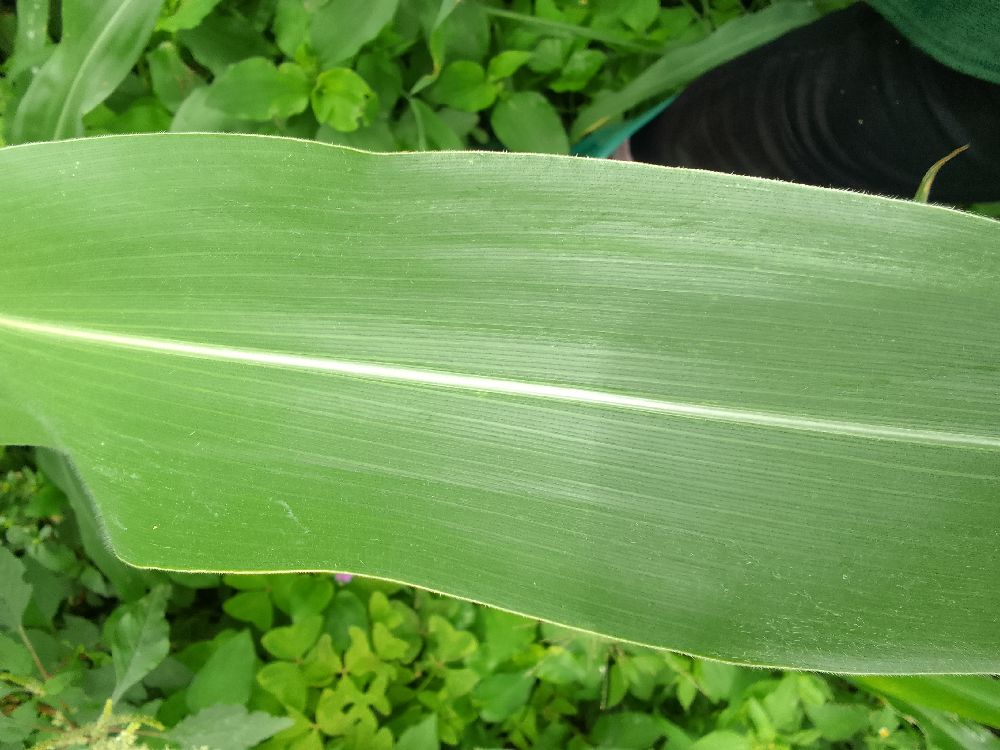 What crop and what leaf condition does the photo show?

maize, healthy
